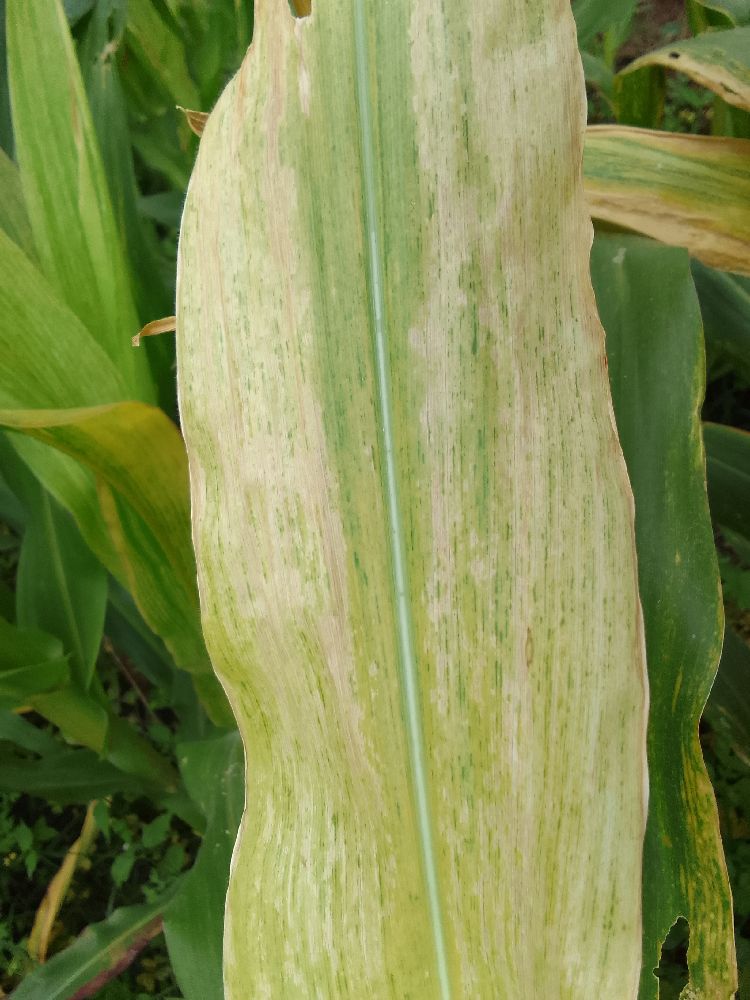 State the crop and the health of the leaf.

maize, maize lethal necrosis
